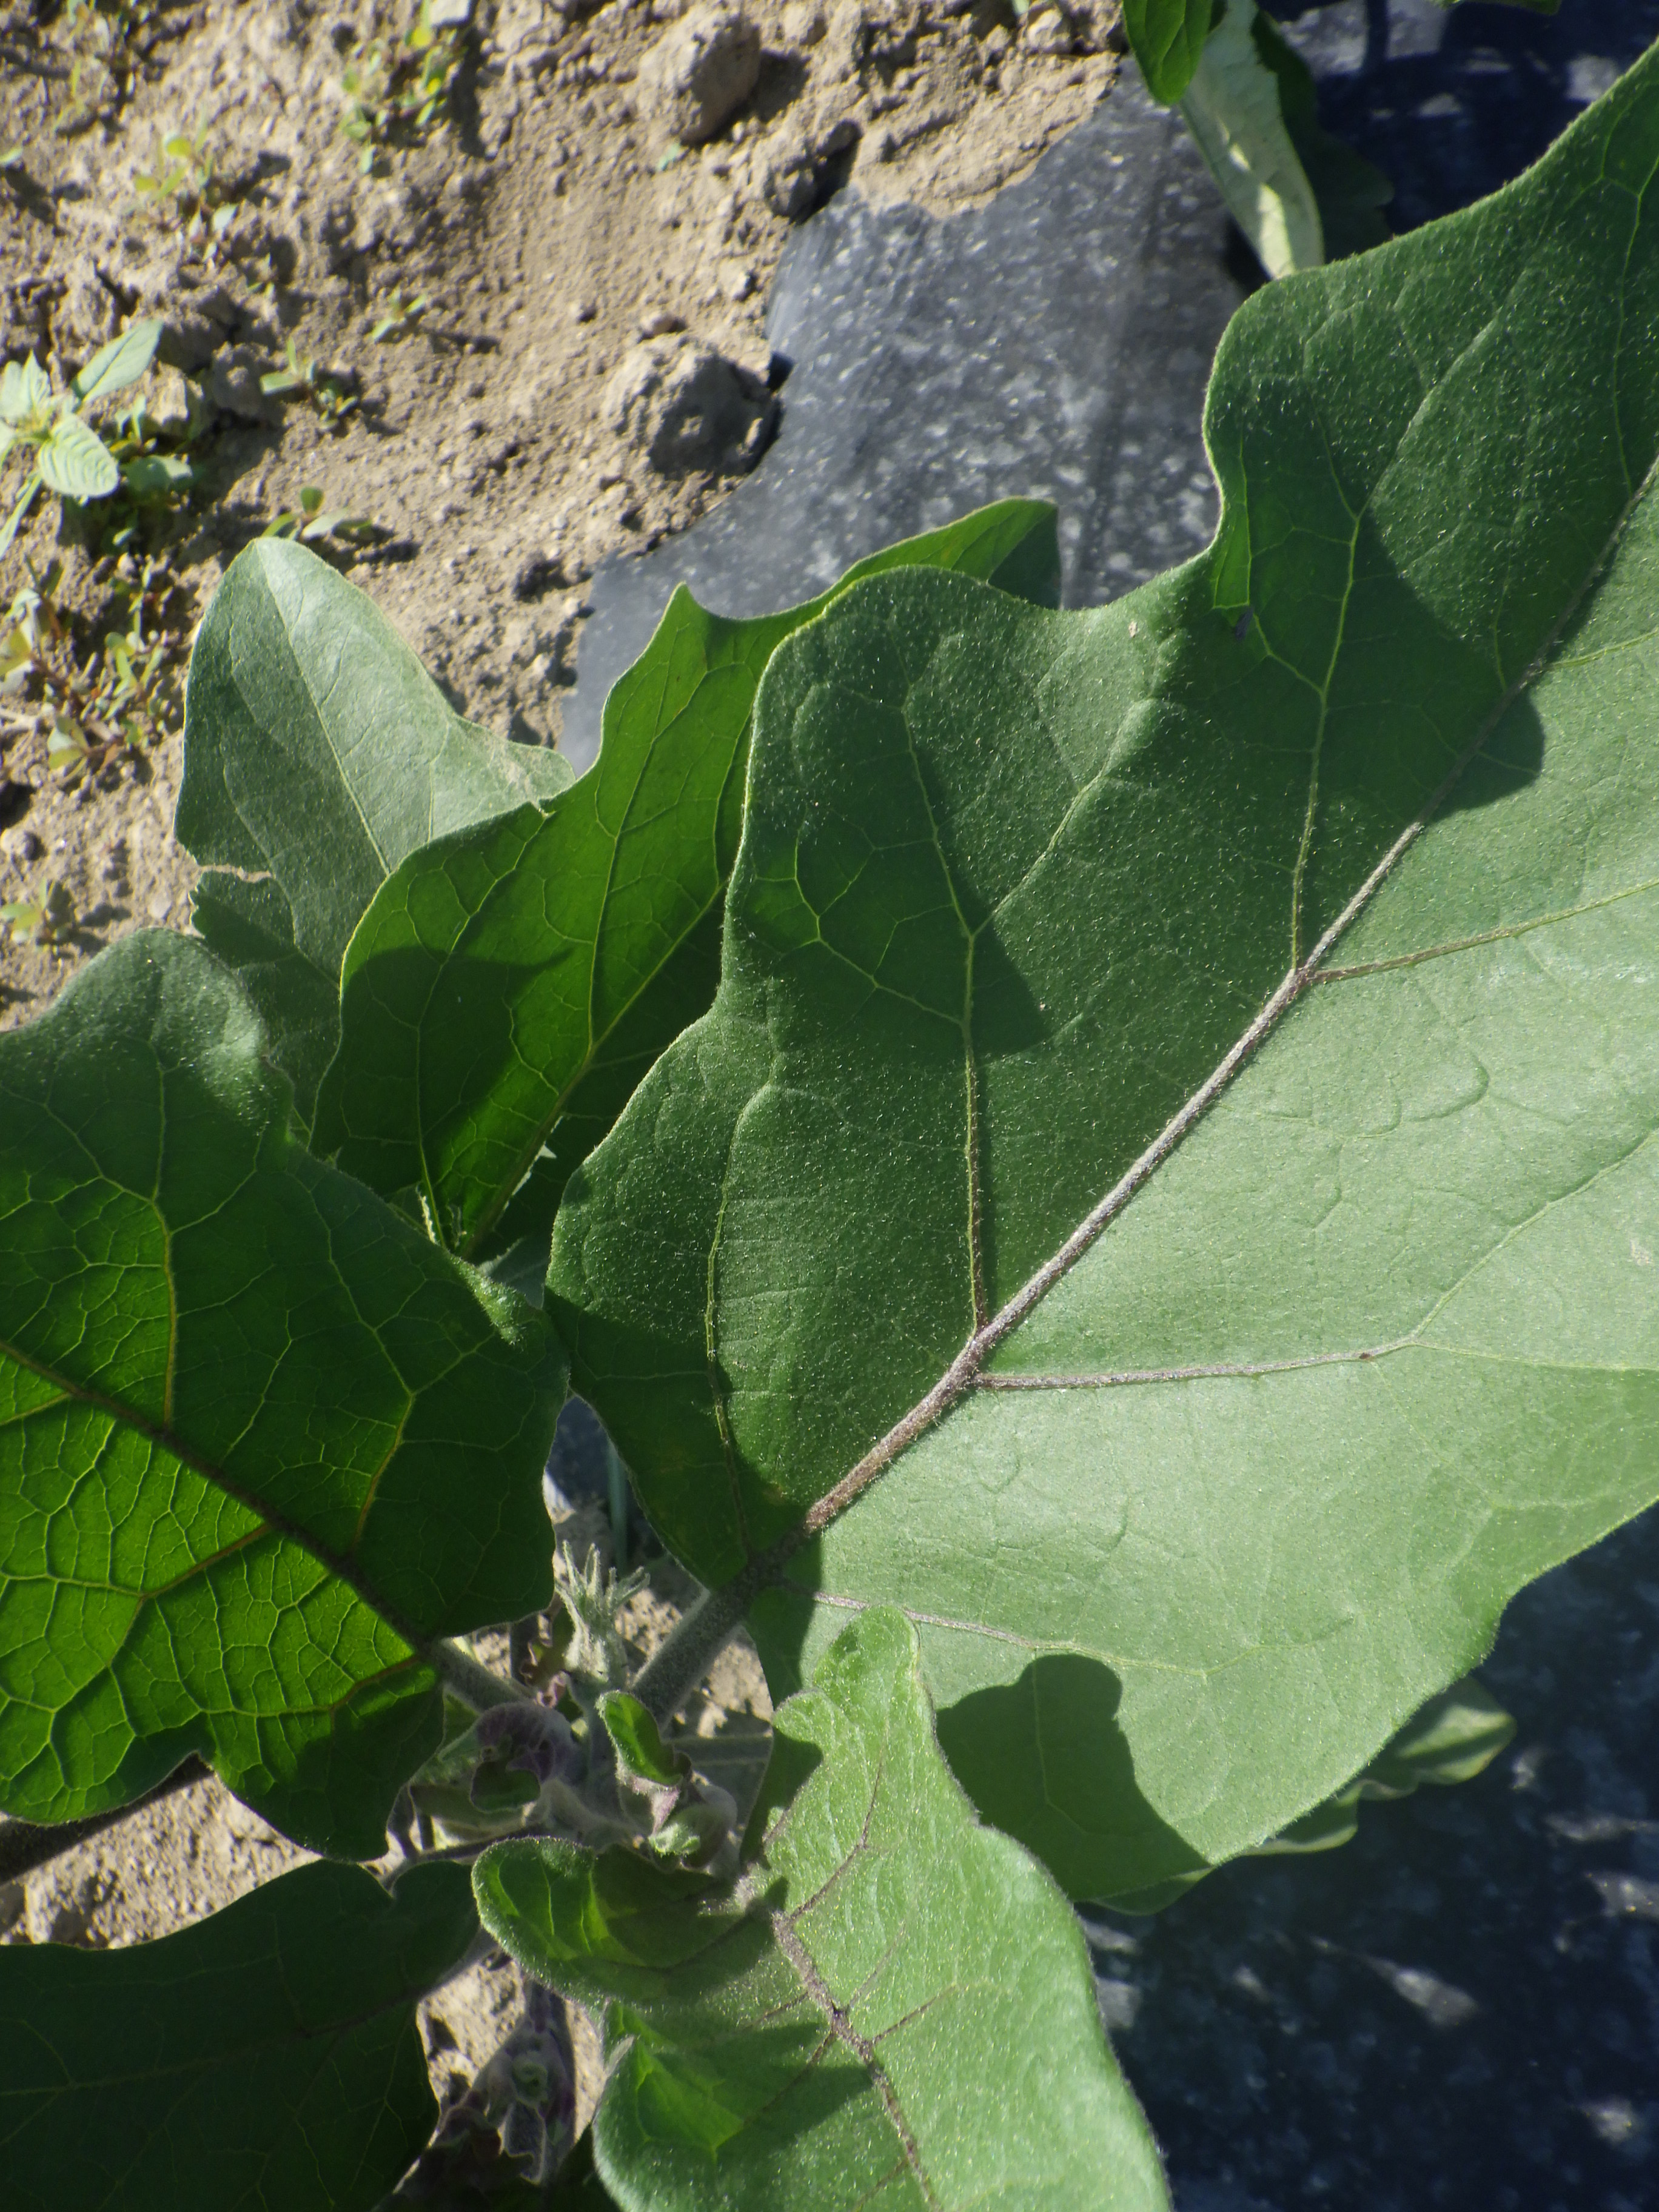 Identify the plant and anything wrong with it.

aubergine, colorado potato beetle
